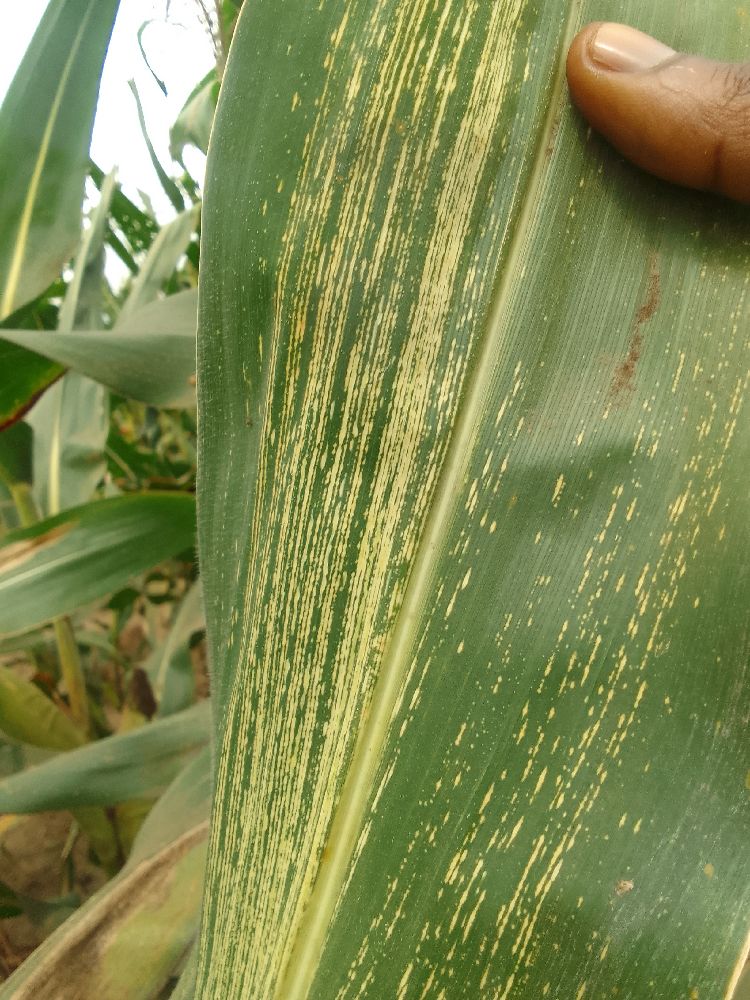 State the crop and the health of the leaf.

maize, maize streak virus
